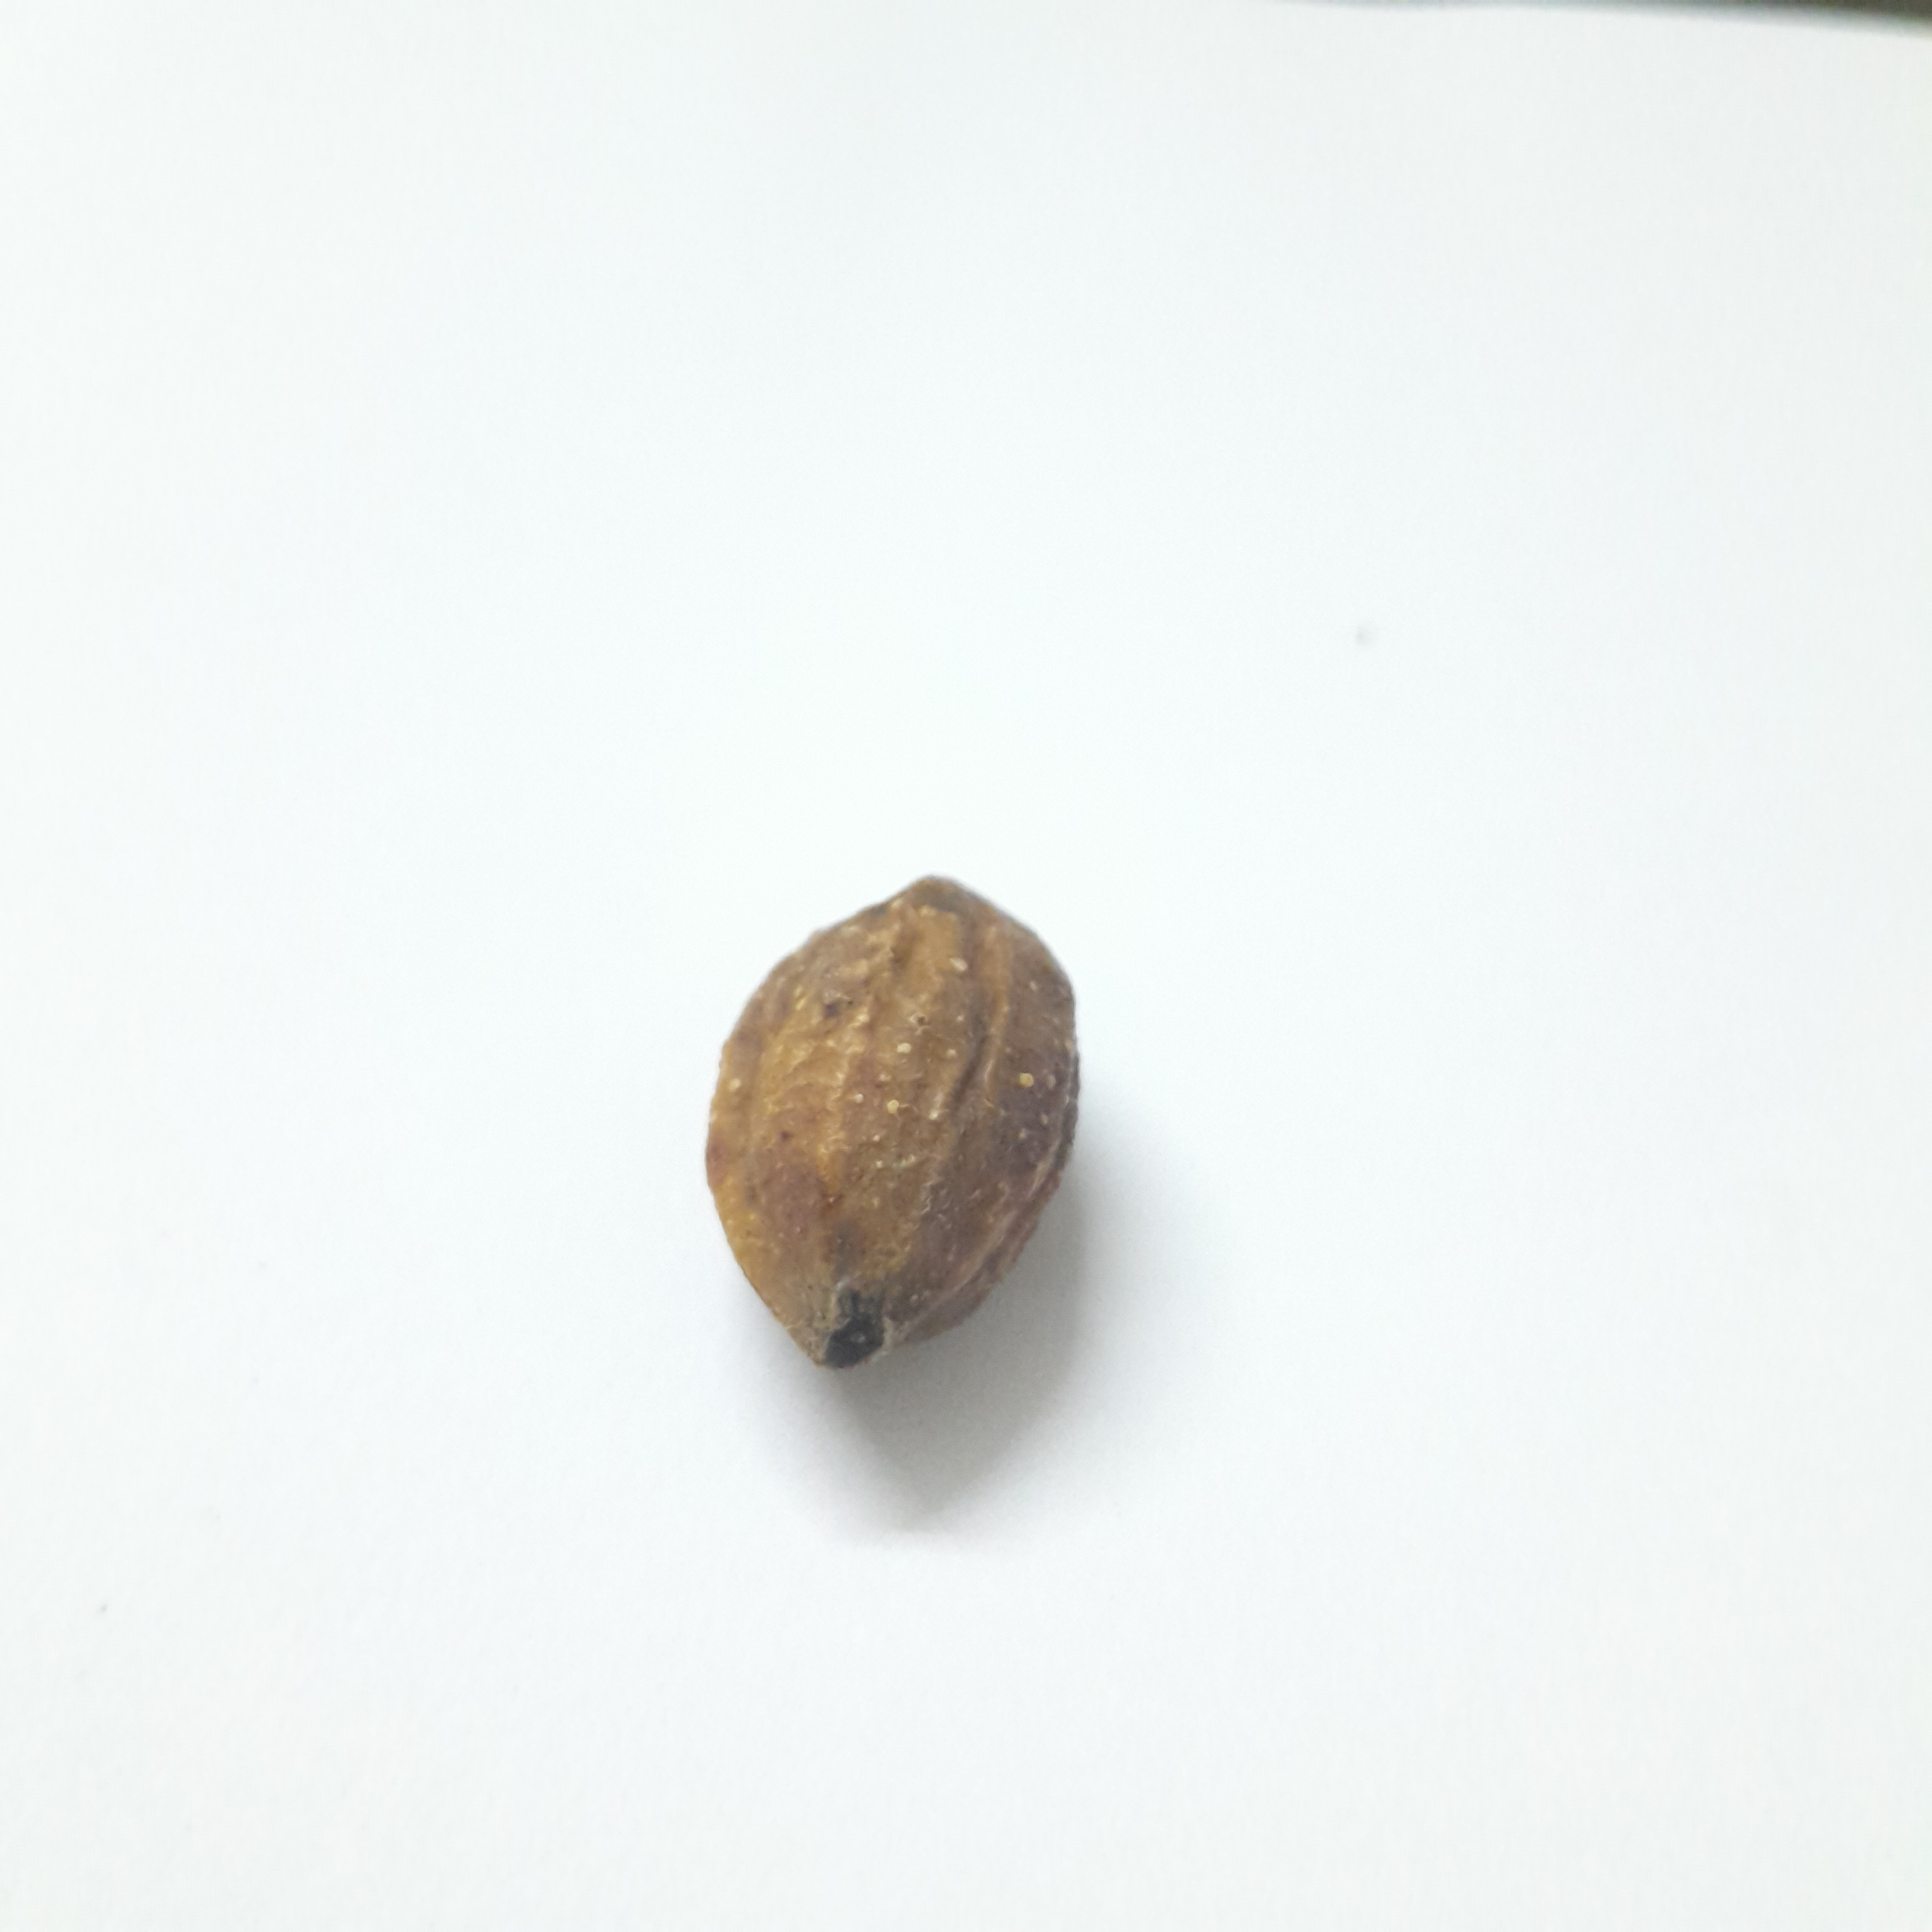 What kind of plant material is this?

hirdaa
